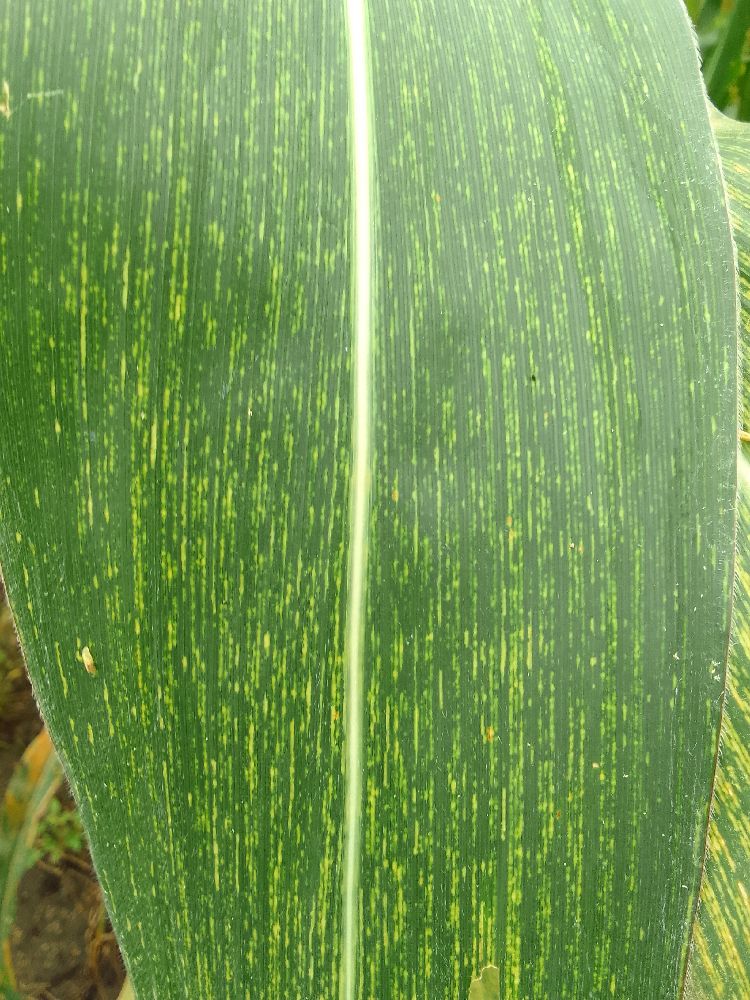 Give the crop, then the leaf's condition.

maize, maize streak virus
